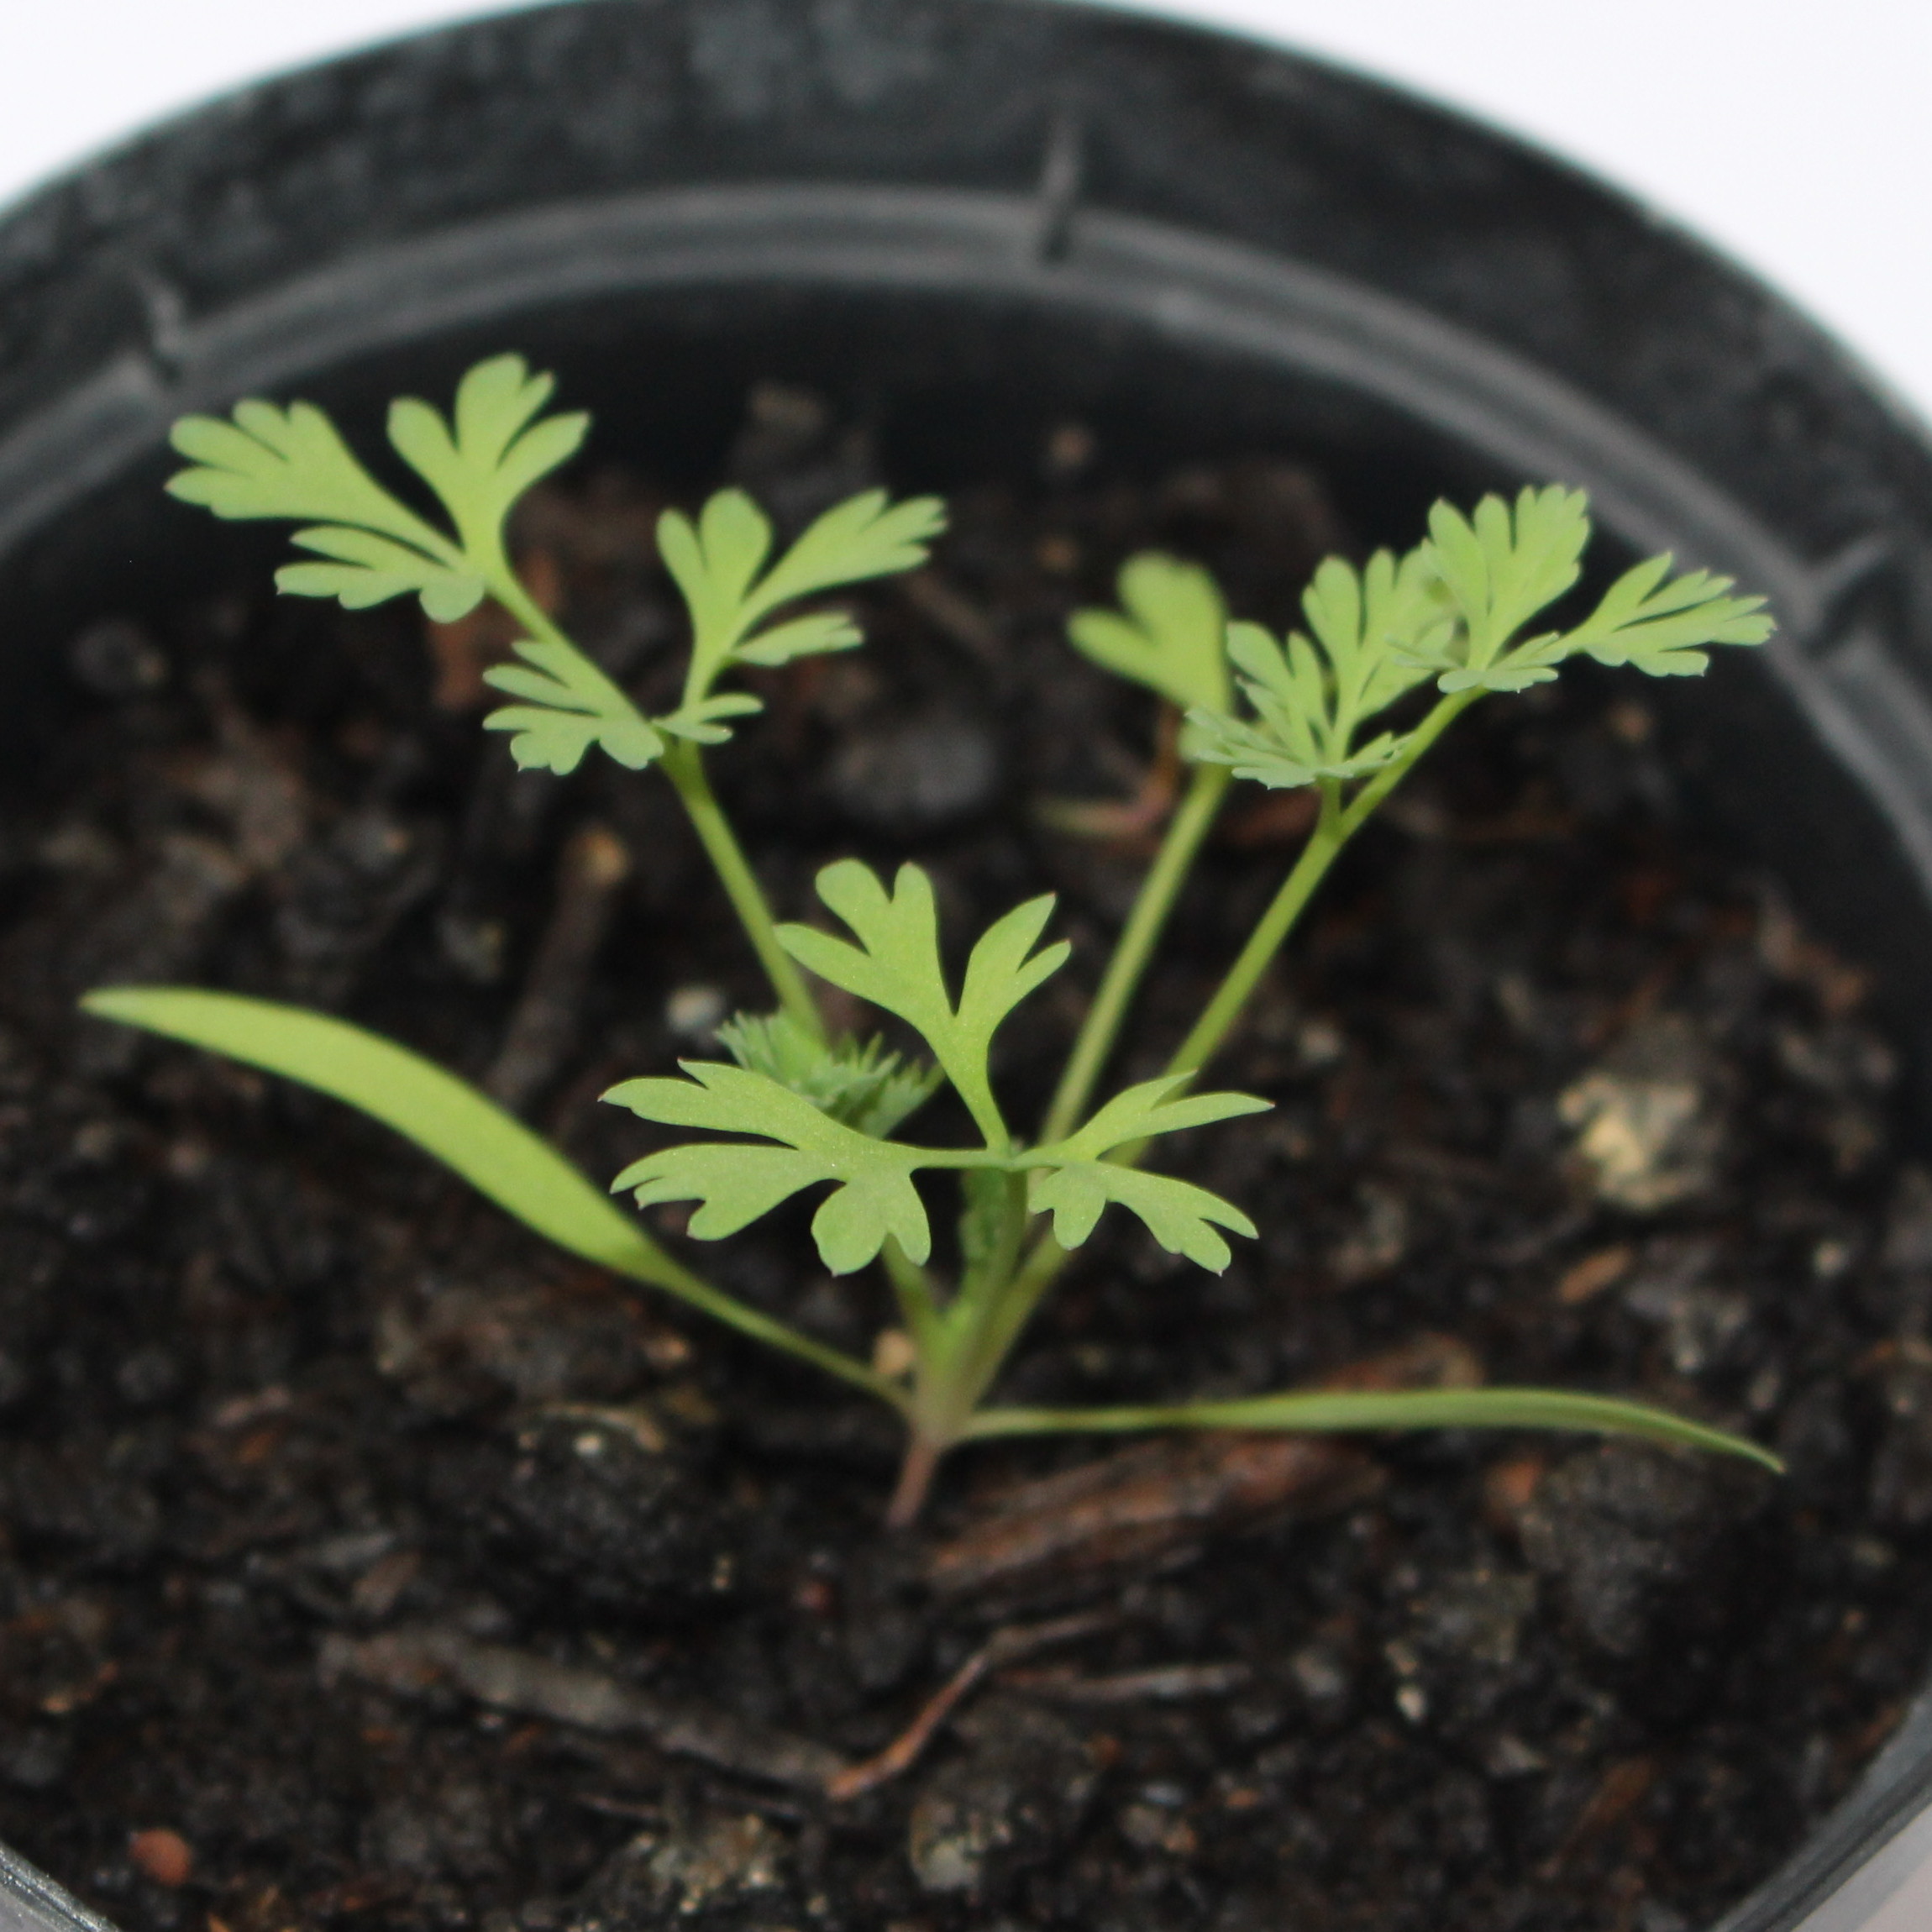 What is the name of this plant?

Fumaria officinalis
